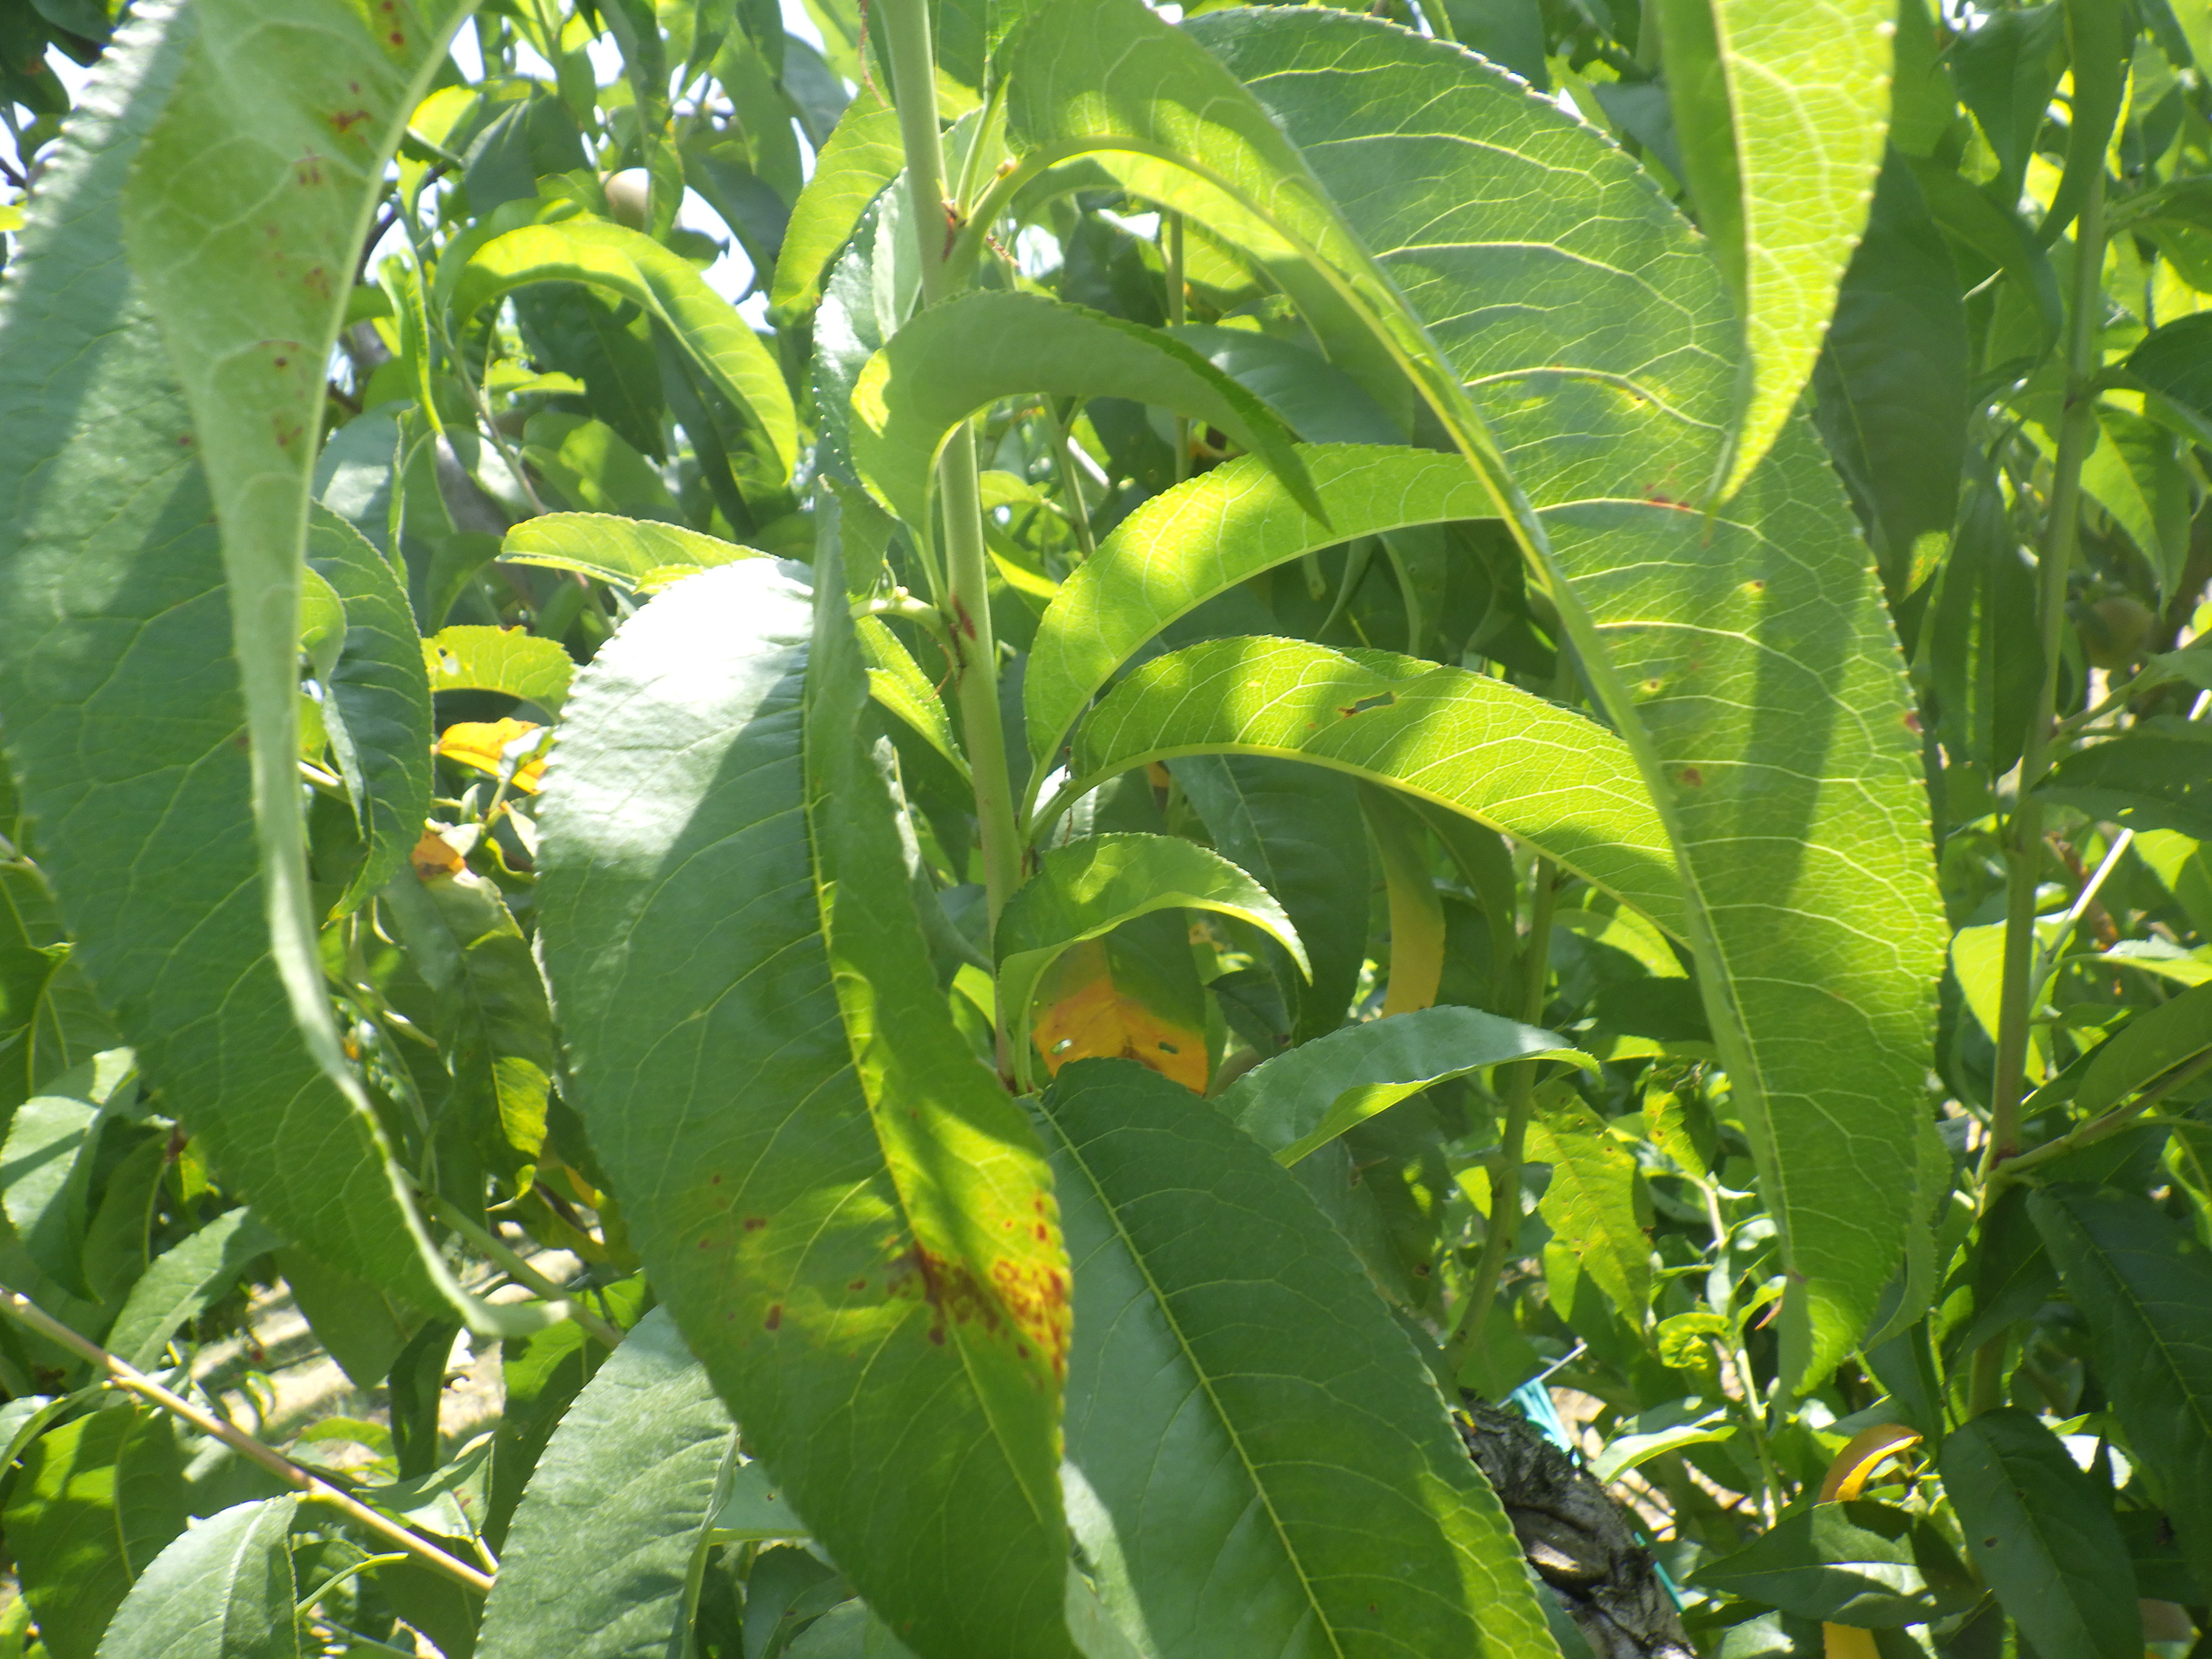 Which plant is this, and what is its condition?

peach, shot hole disease
